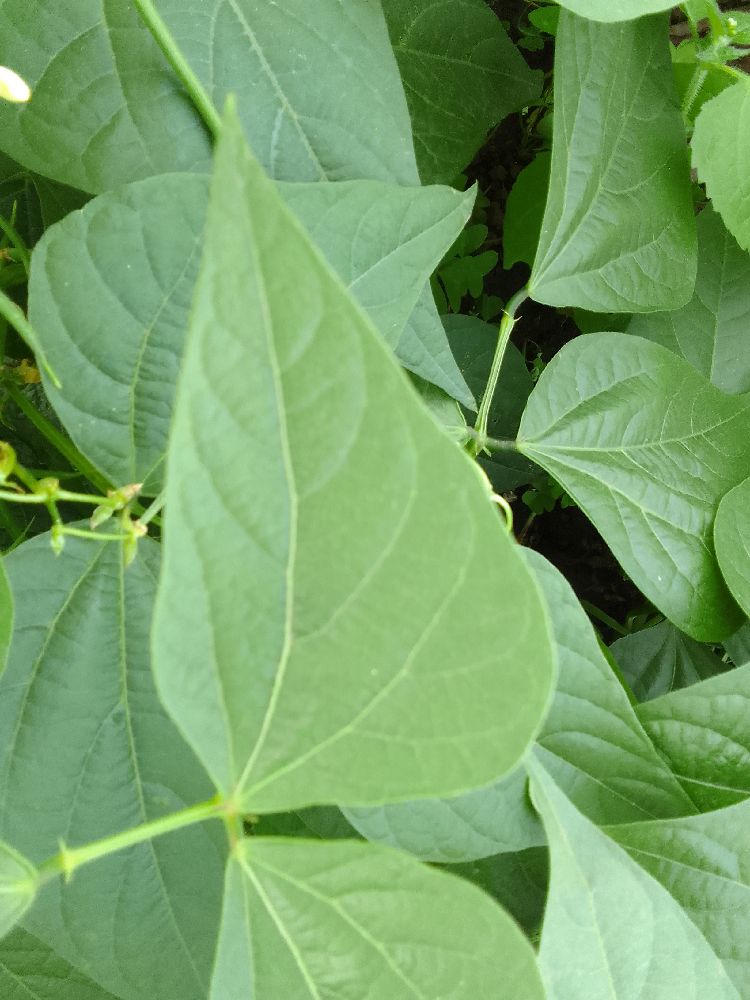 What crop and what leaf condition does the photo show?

common bean, healthy
